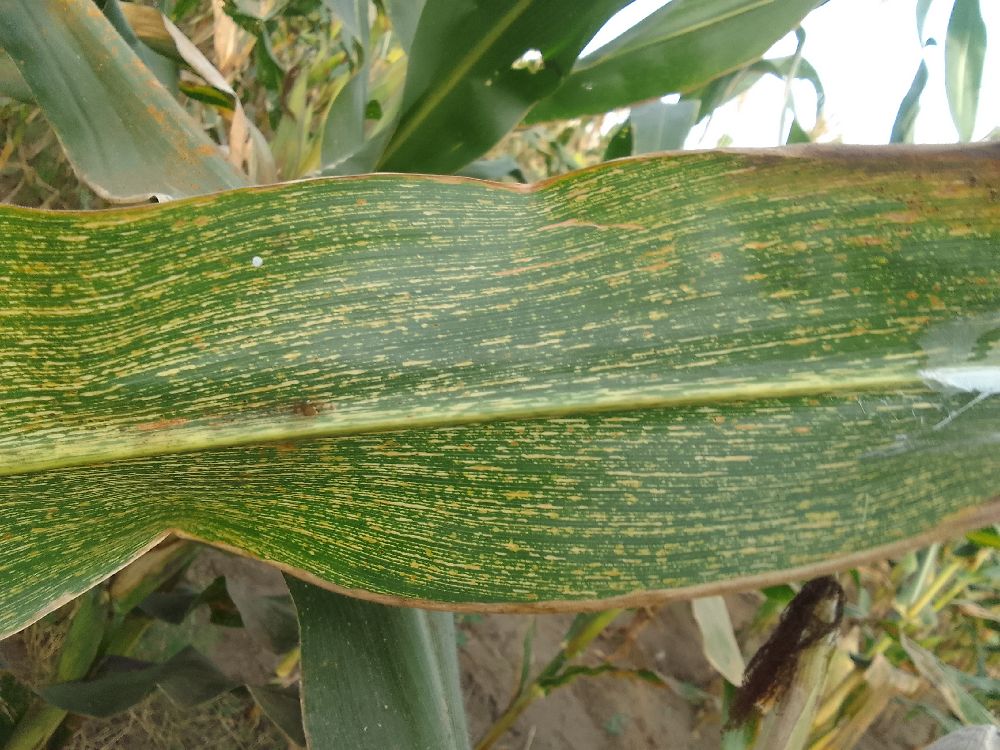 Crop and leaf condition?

maize, maize streak virus
